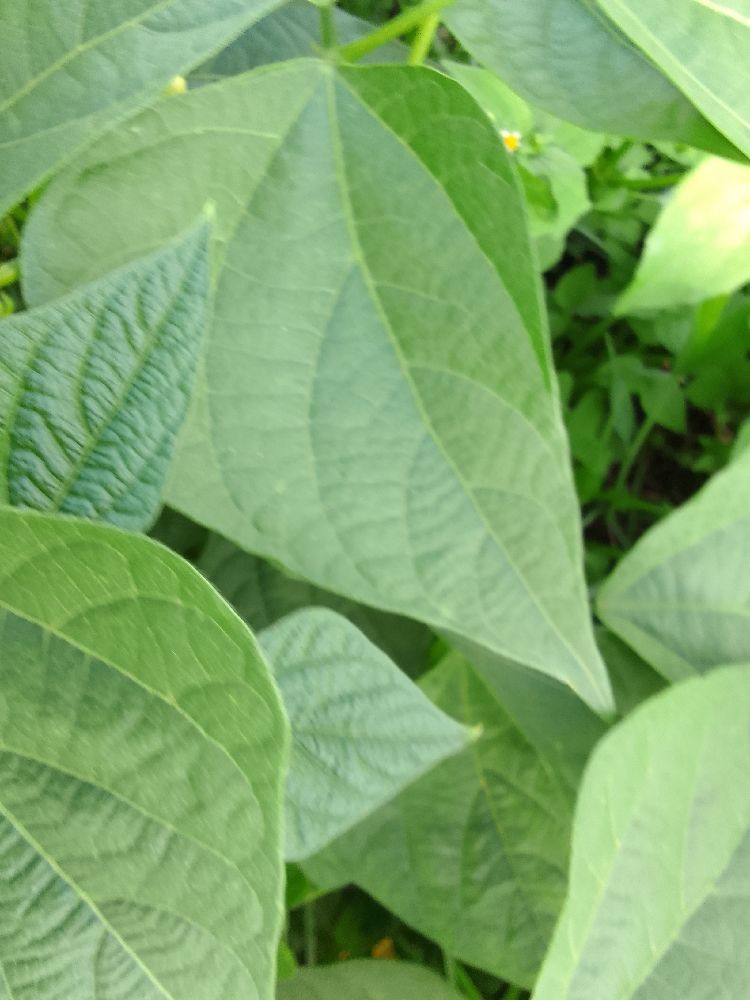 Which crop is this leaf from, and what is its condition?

common bean, healthy
